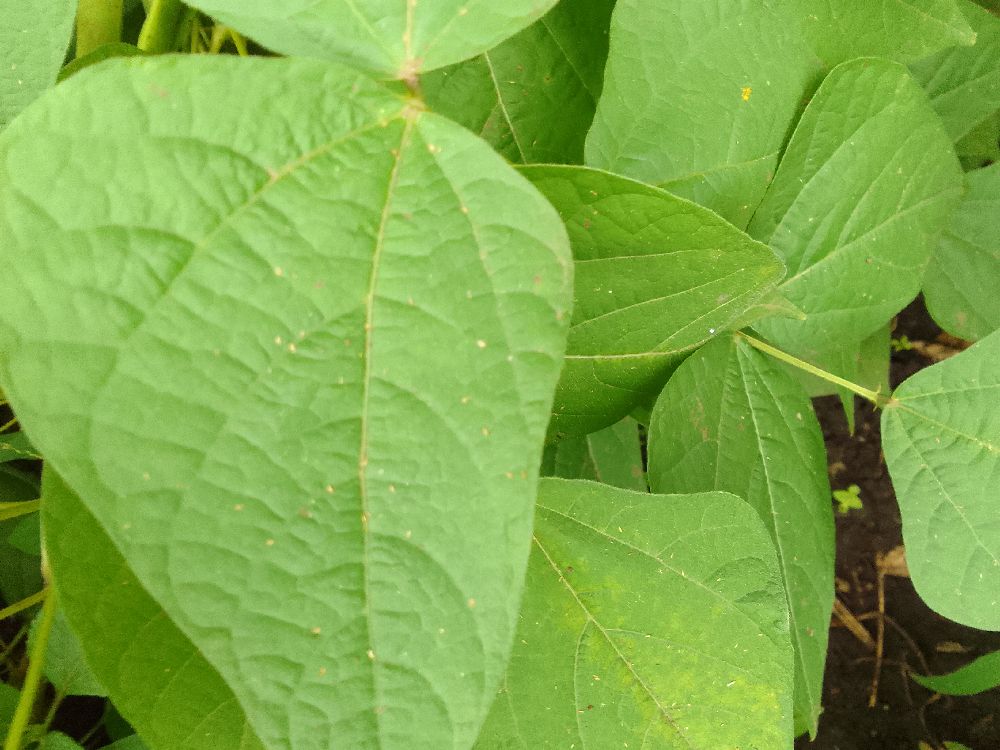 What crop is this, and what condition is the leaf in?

common bean, healthy
